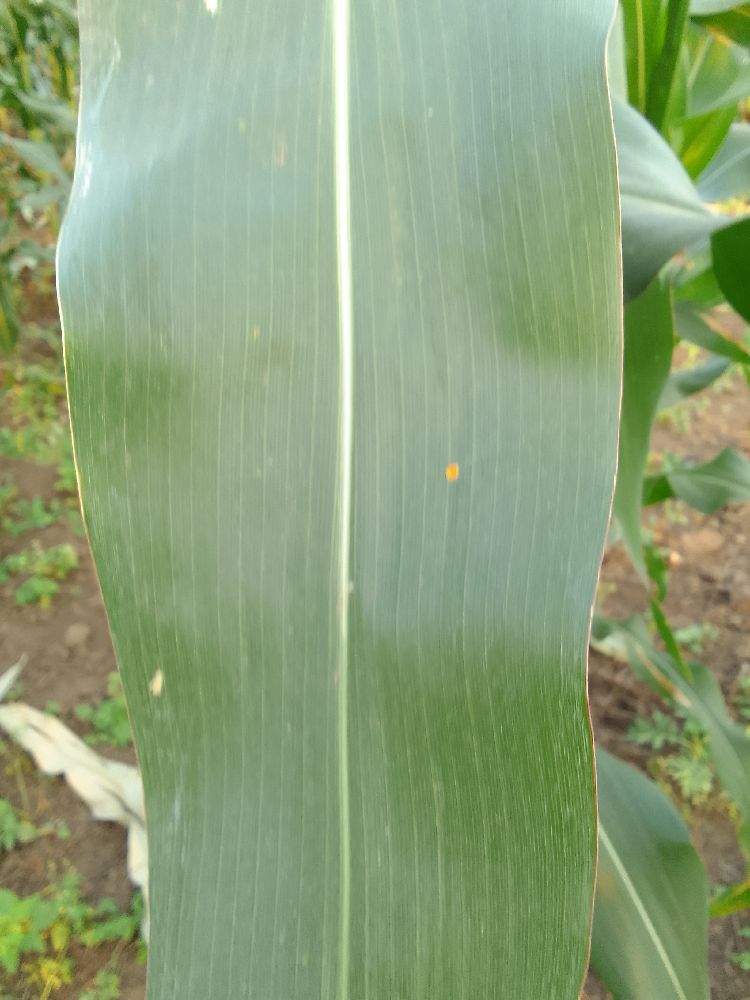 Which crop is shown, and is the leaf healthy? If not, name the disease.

maize, healthy
